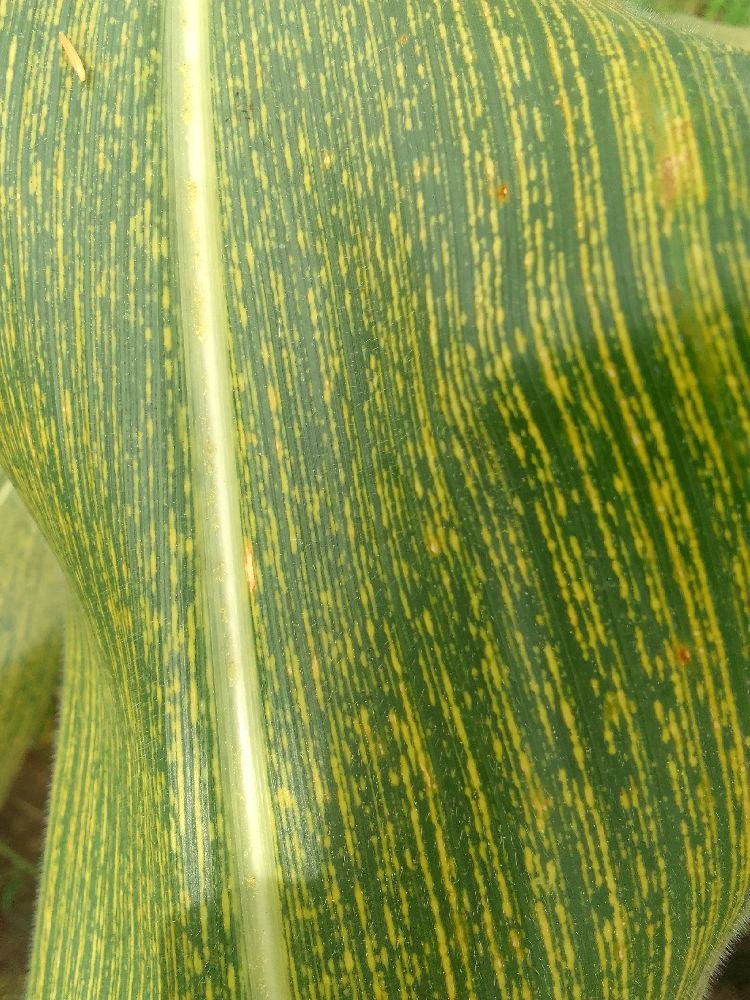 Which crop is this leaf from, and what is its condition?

maize, maize streak virus
